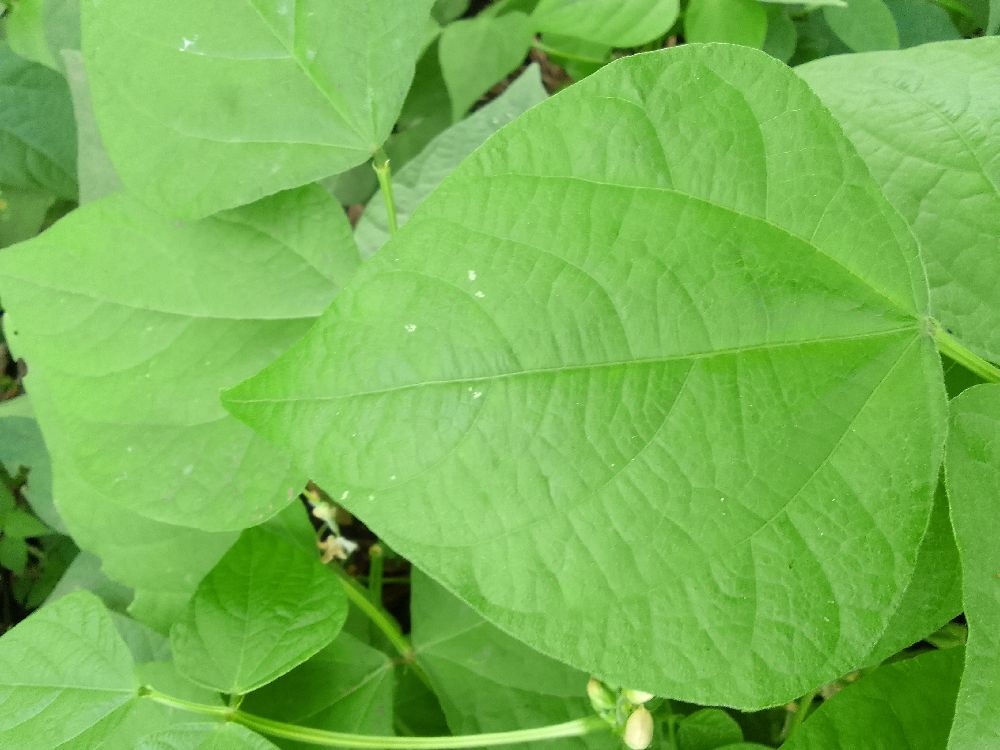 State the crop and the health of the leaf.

common bean, healthy
